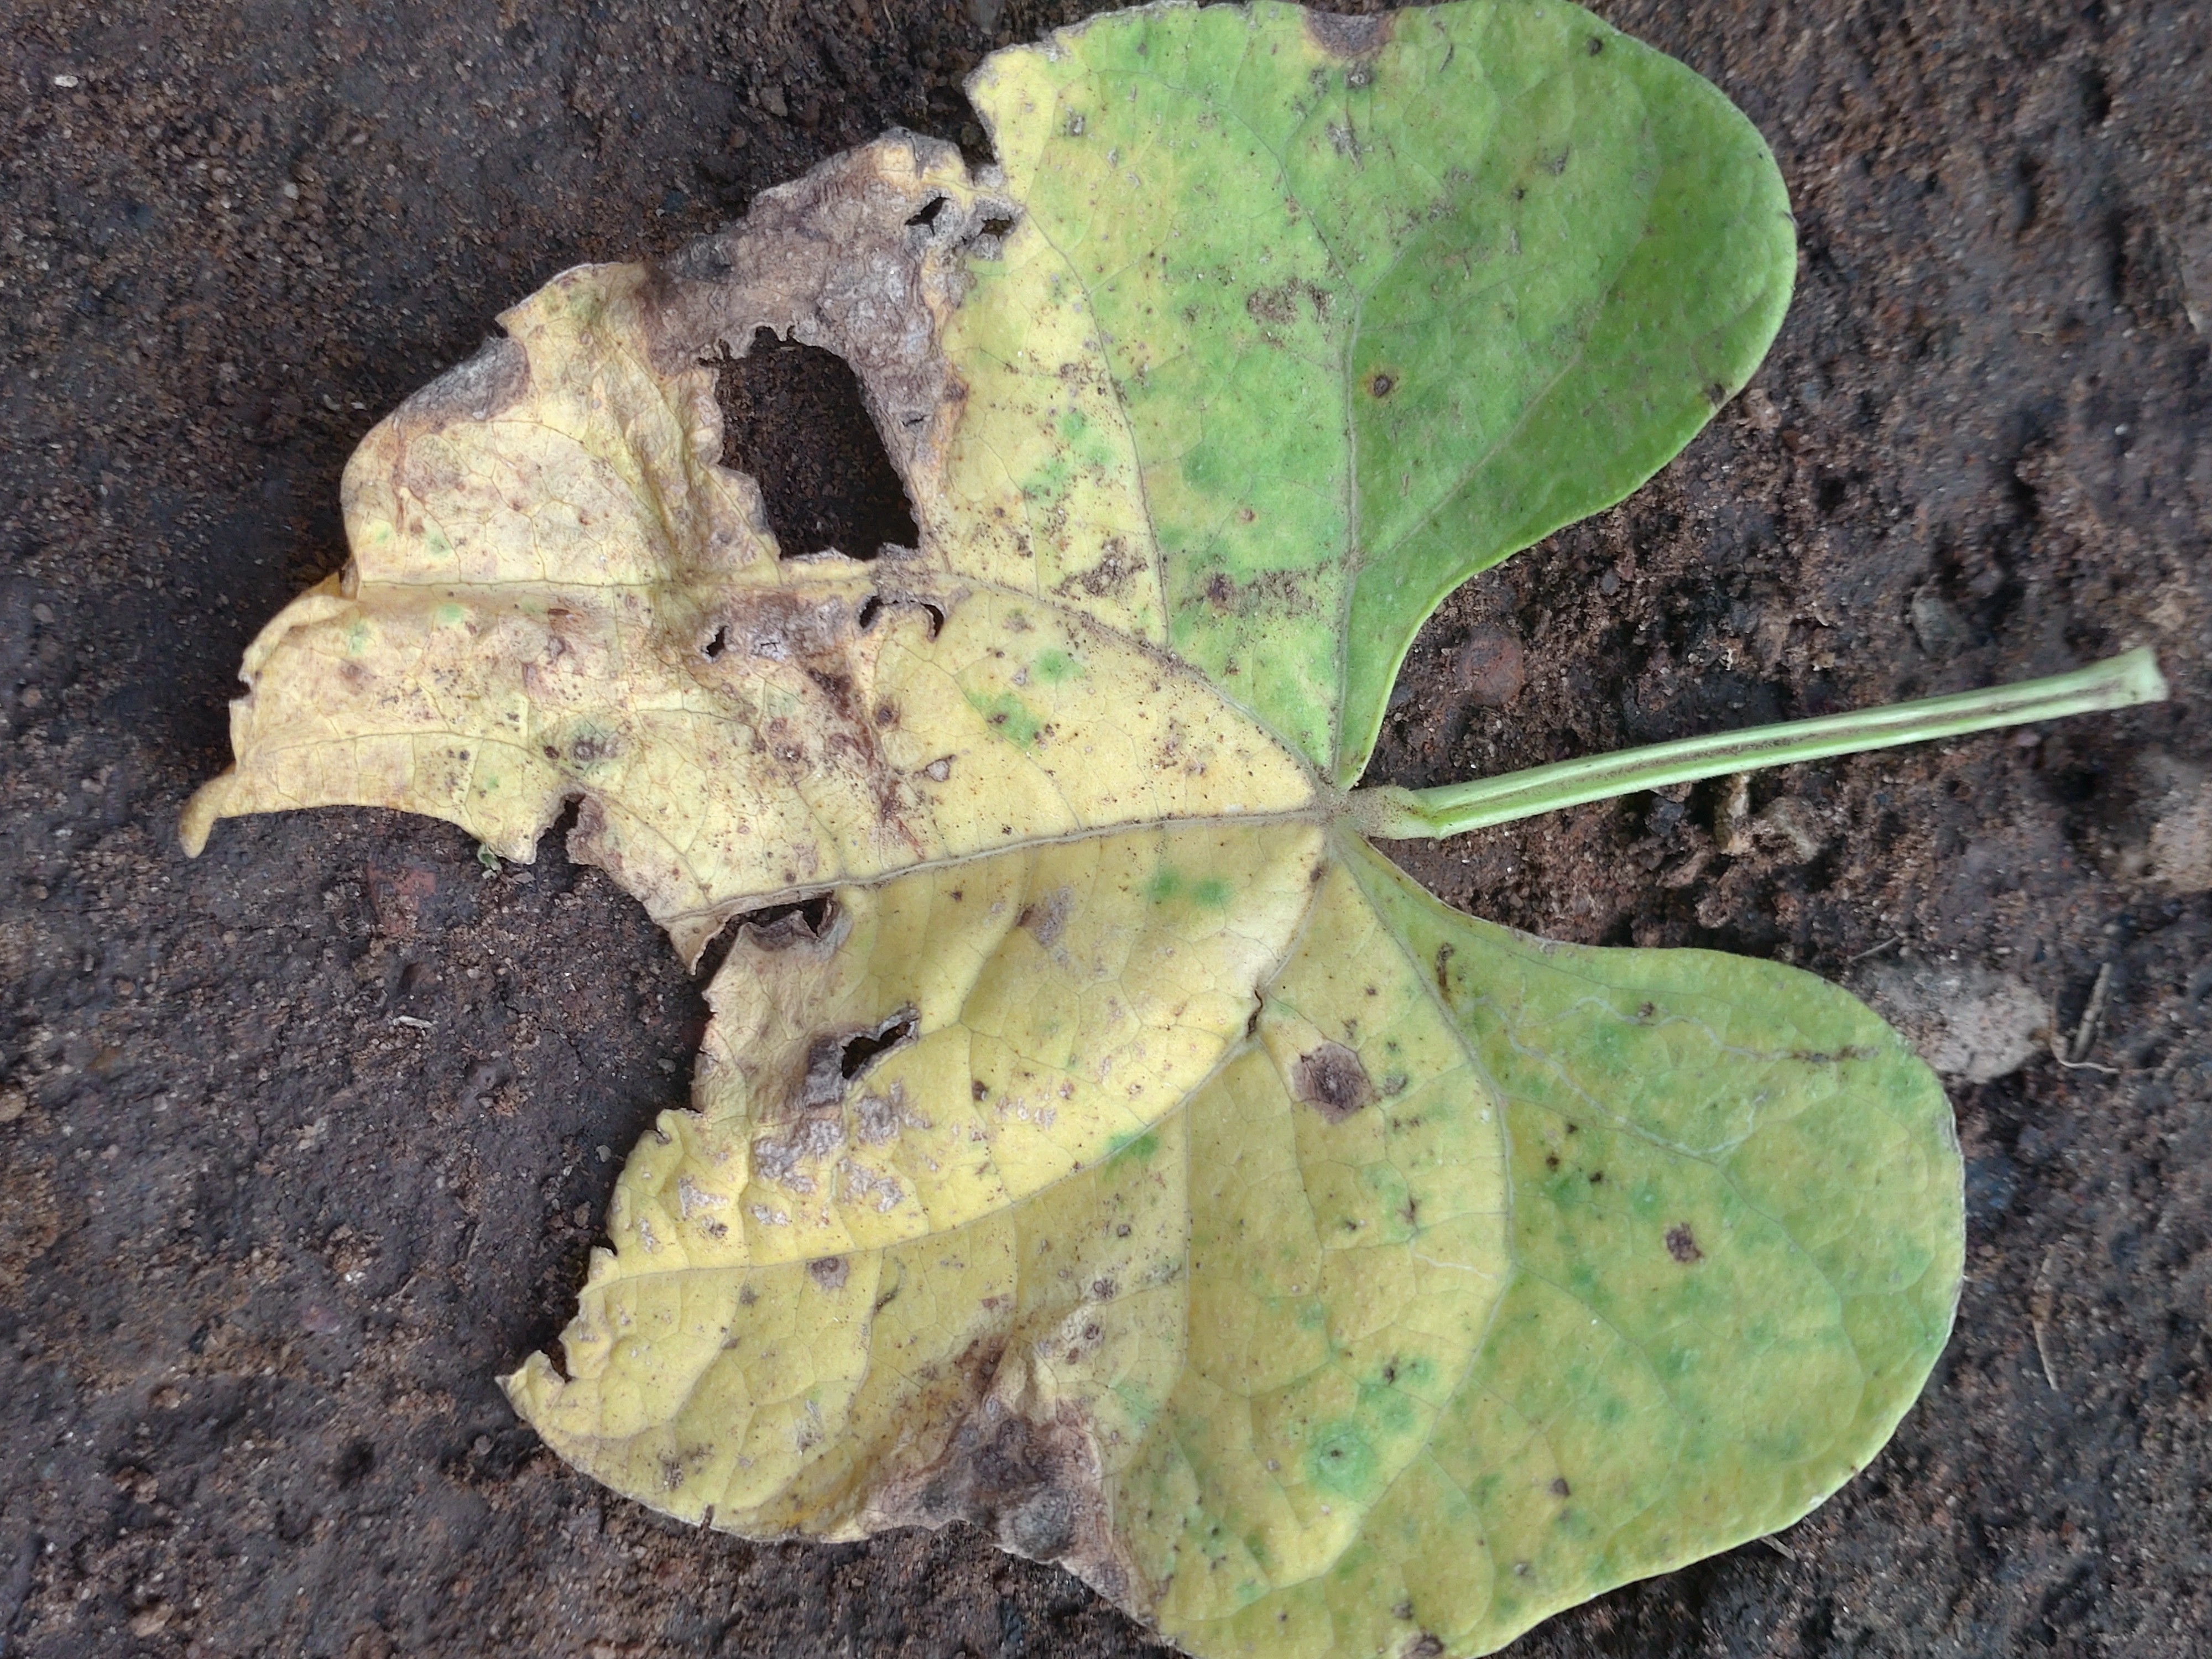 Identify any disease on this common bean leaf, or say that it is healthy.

anthracnose
